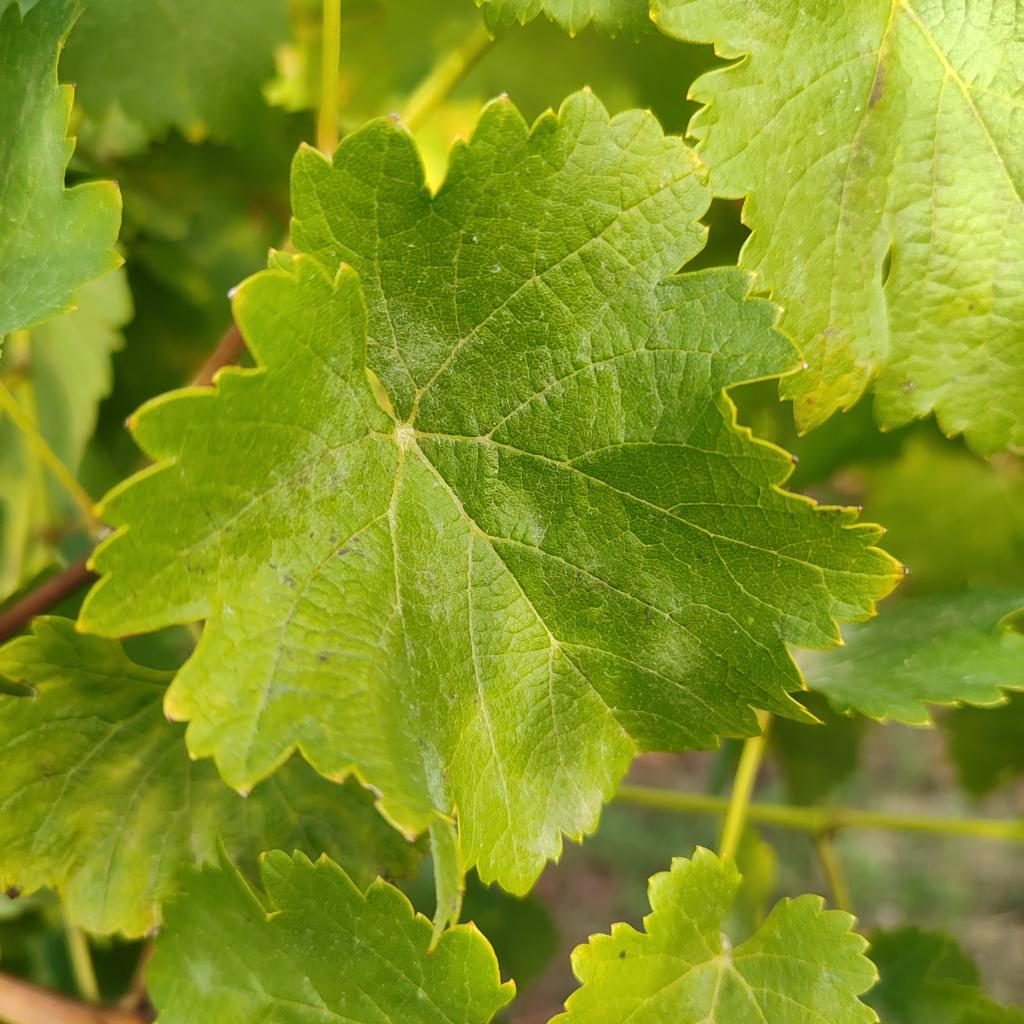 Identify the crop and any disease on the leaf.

grapevine, powdery mildew
